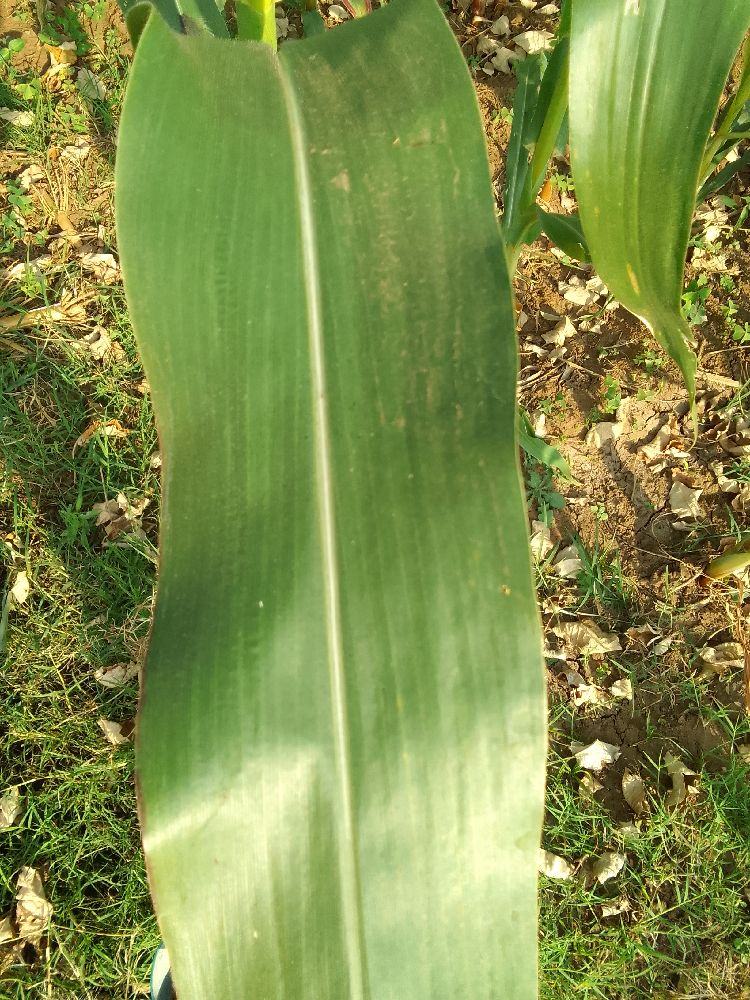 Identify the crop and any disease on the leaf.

maize, healthy
